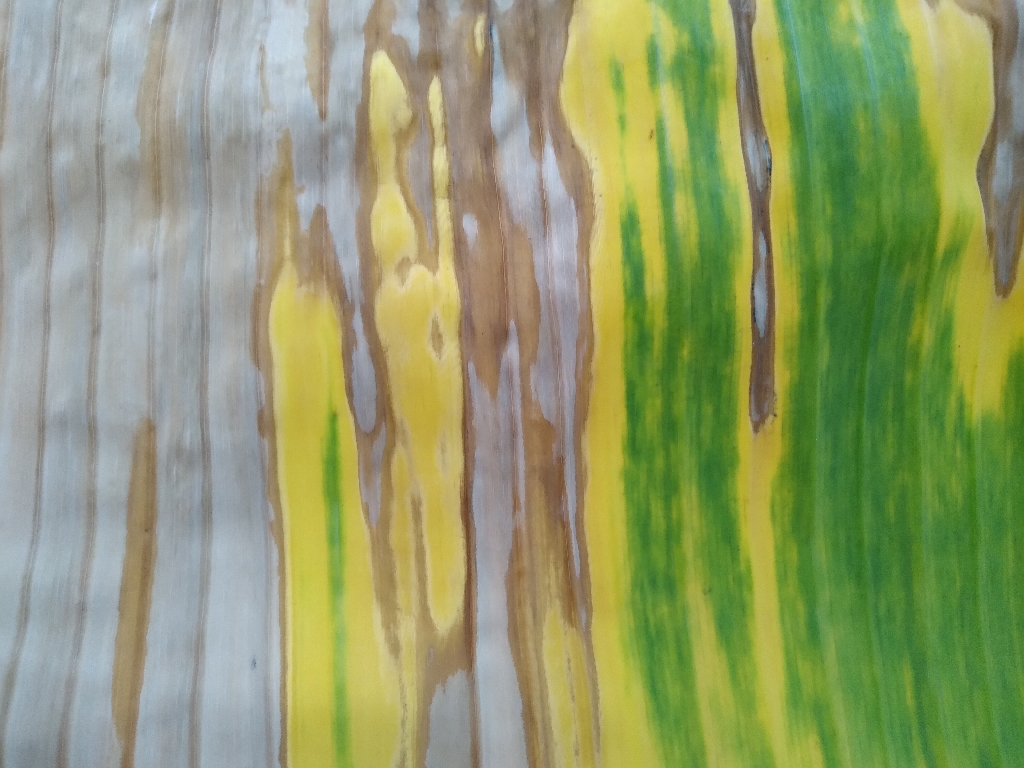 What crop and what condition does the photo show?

banana, fusarium wilt race 1
